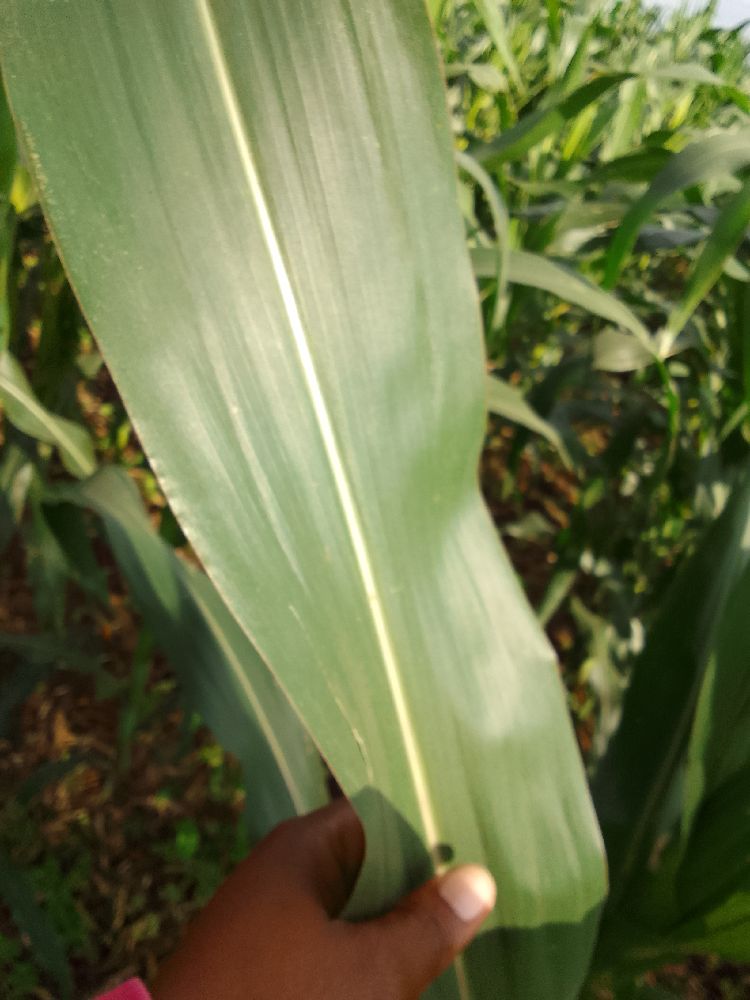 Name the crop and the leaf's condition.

maize, healthy
